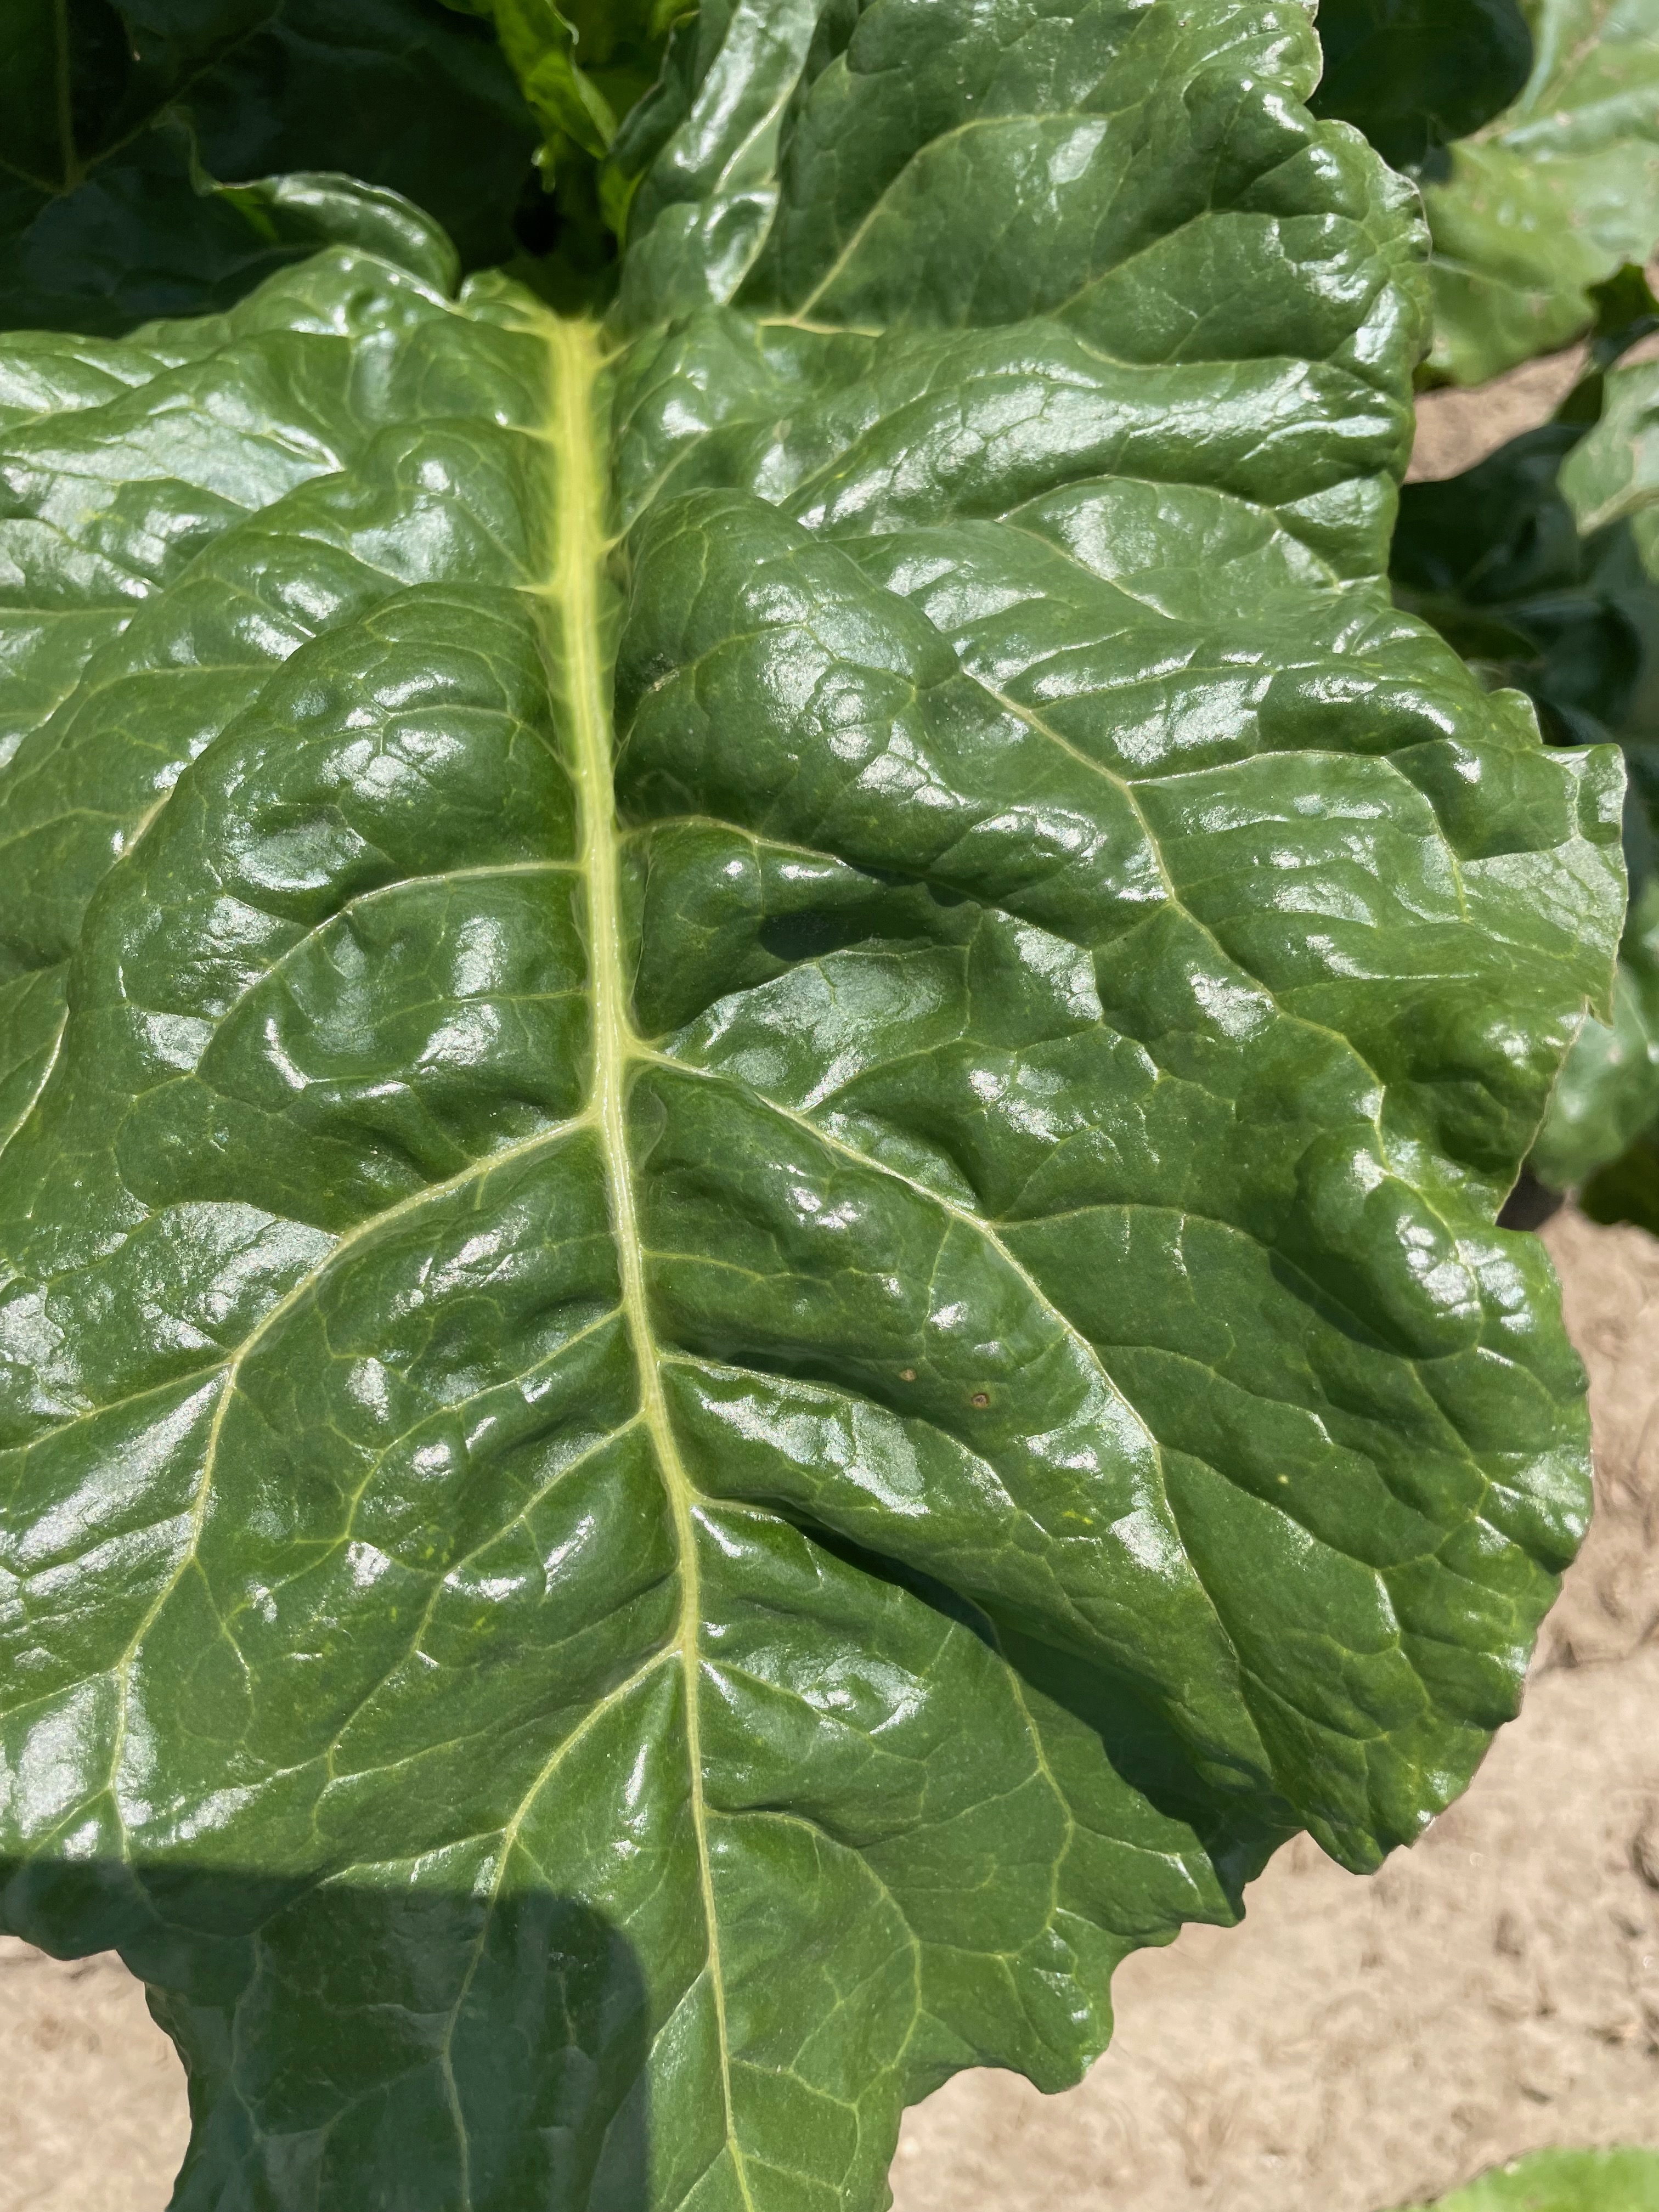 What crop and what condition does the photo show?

beet, unaffected
